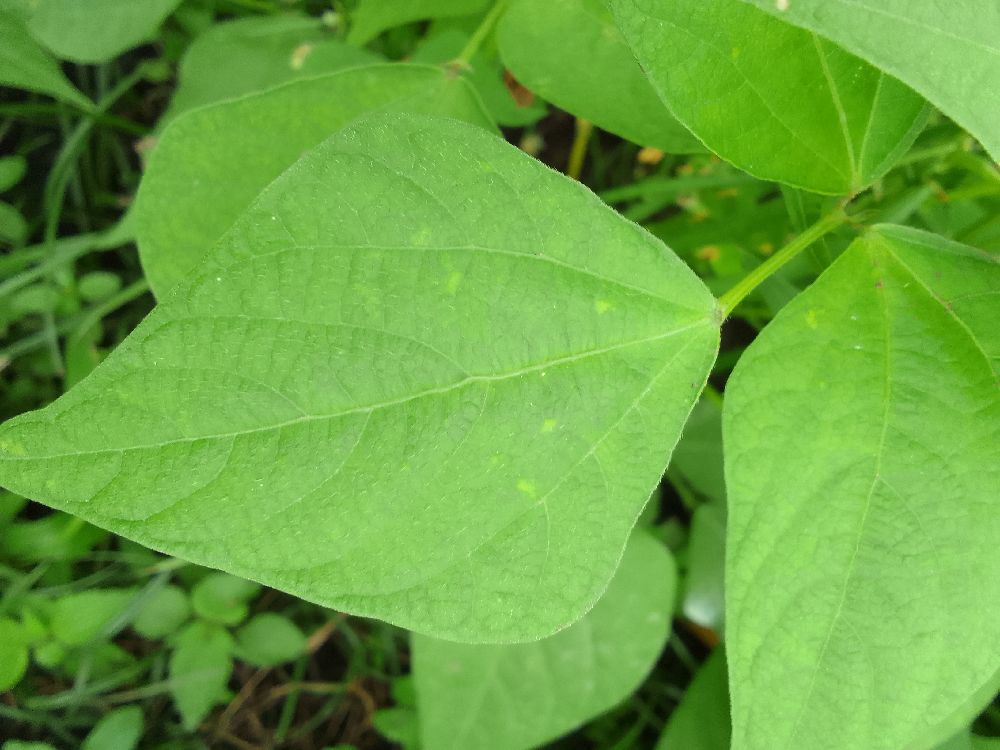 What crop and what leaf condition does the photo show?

common bean, healthy
